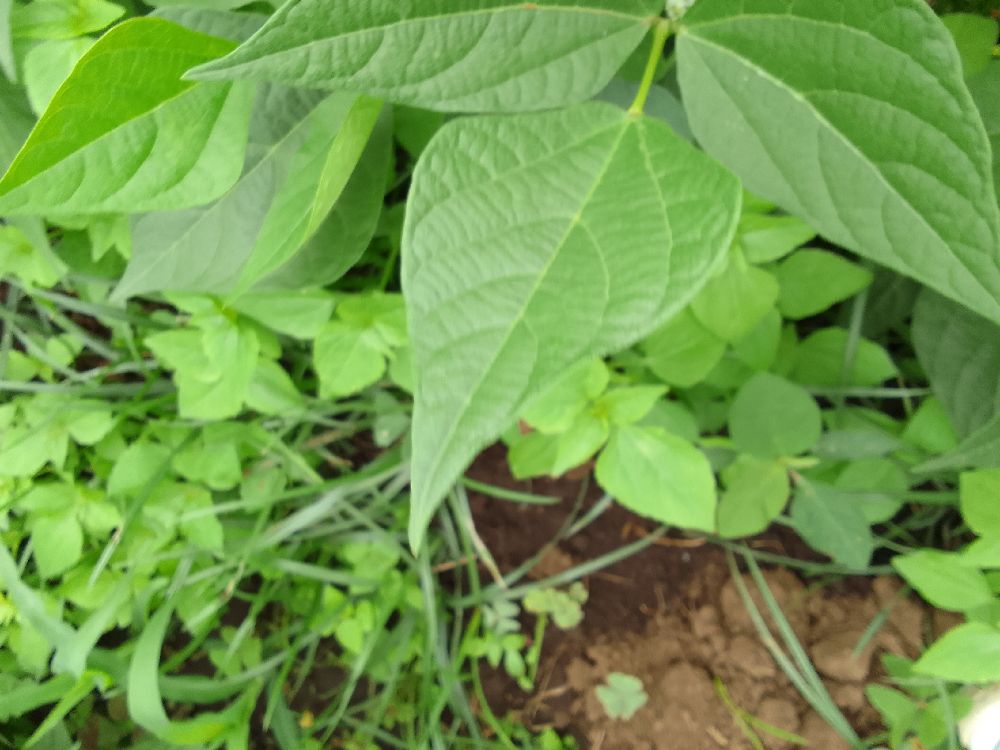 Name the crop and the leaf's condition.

common bean, healthy
